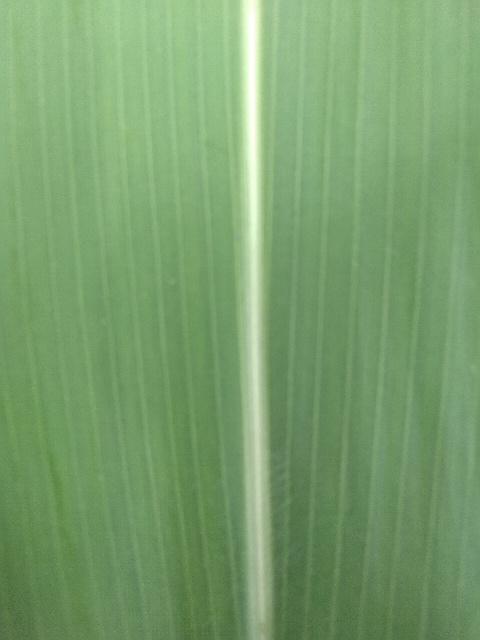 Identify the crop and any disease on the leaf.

maize, healthy
